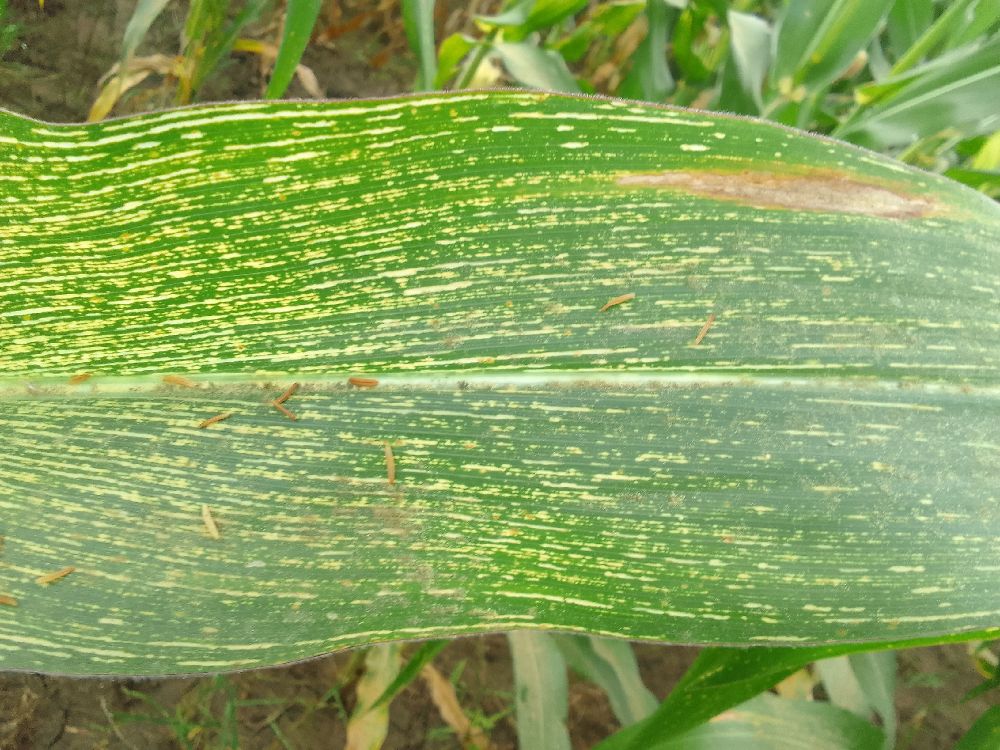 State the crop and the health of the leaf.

maize, maize streak virus
